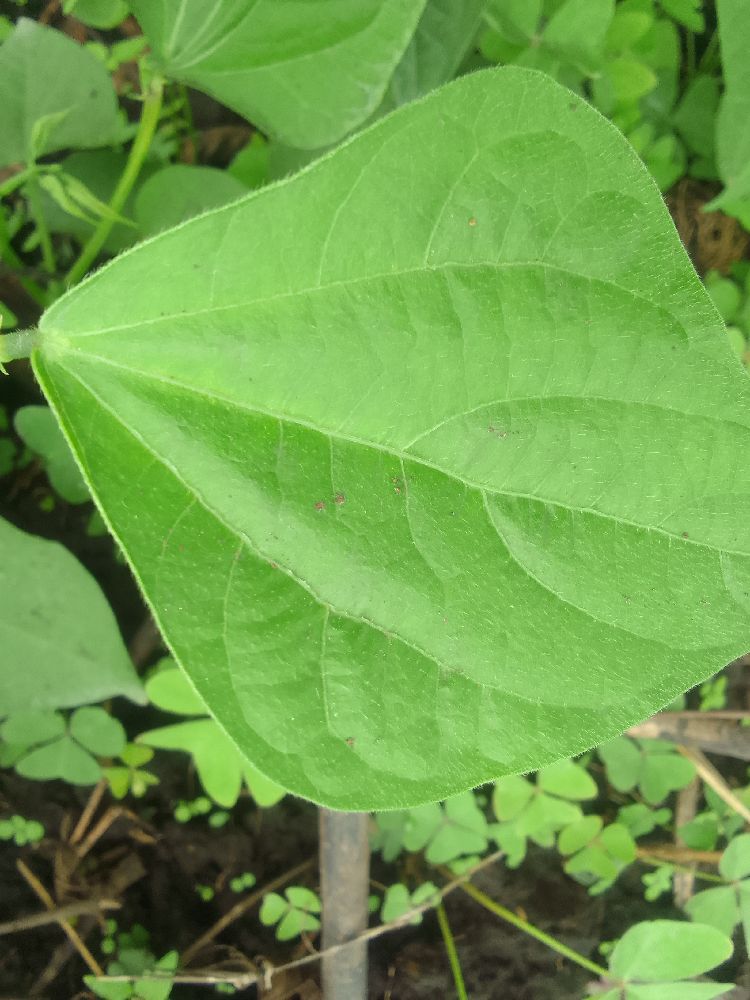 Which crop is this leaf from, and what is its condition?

common bean, healthy
